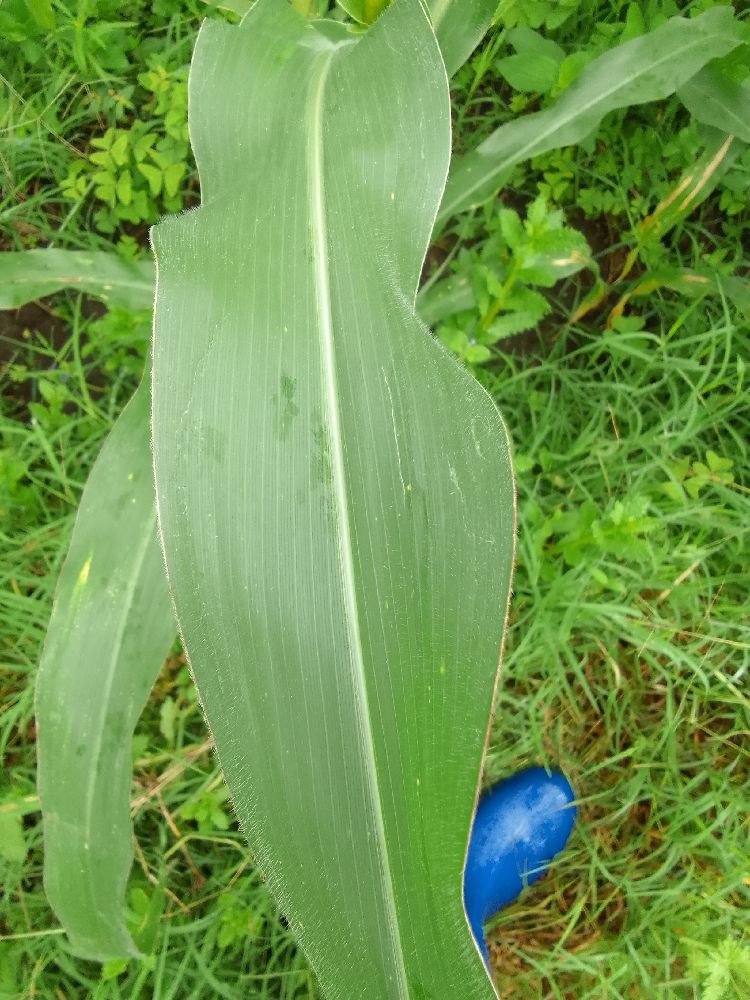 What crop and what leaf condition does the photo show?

maize, healthy
